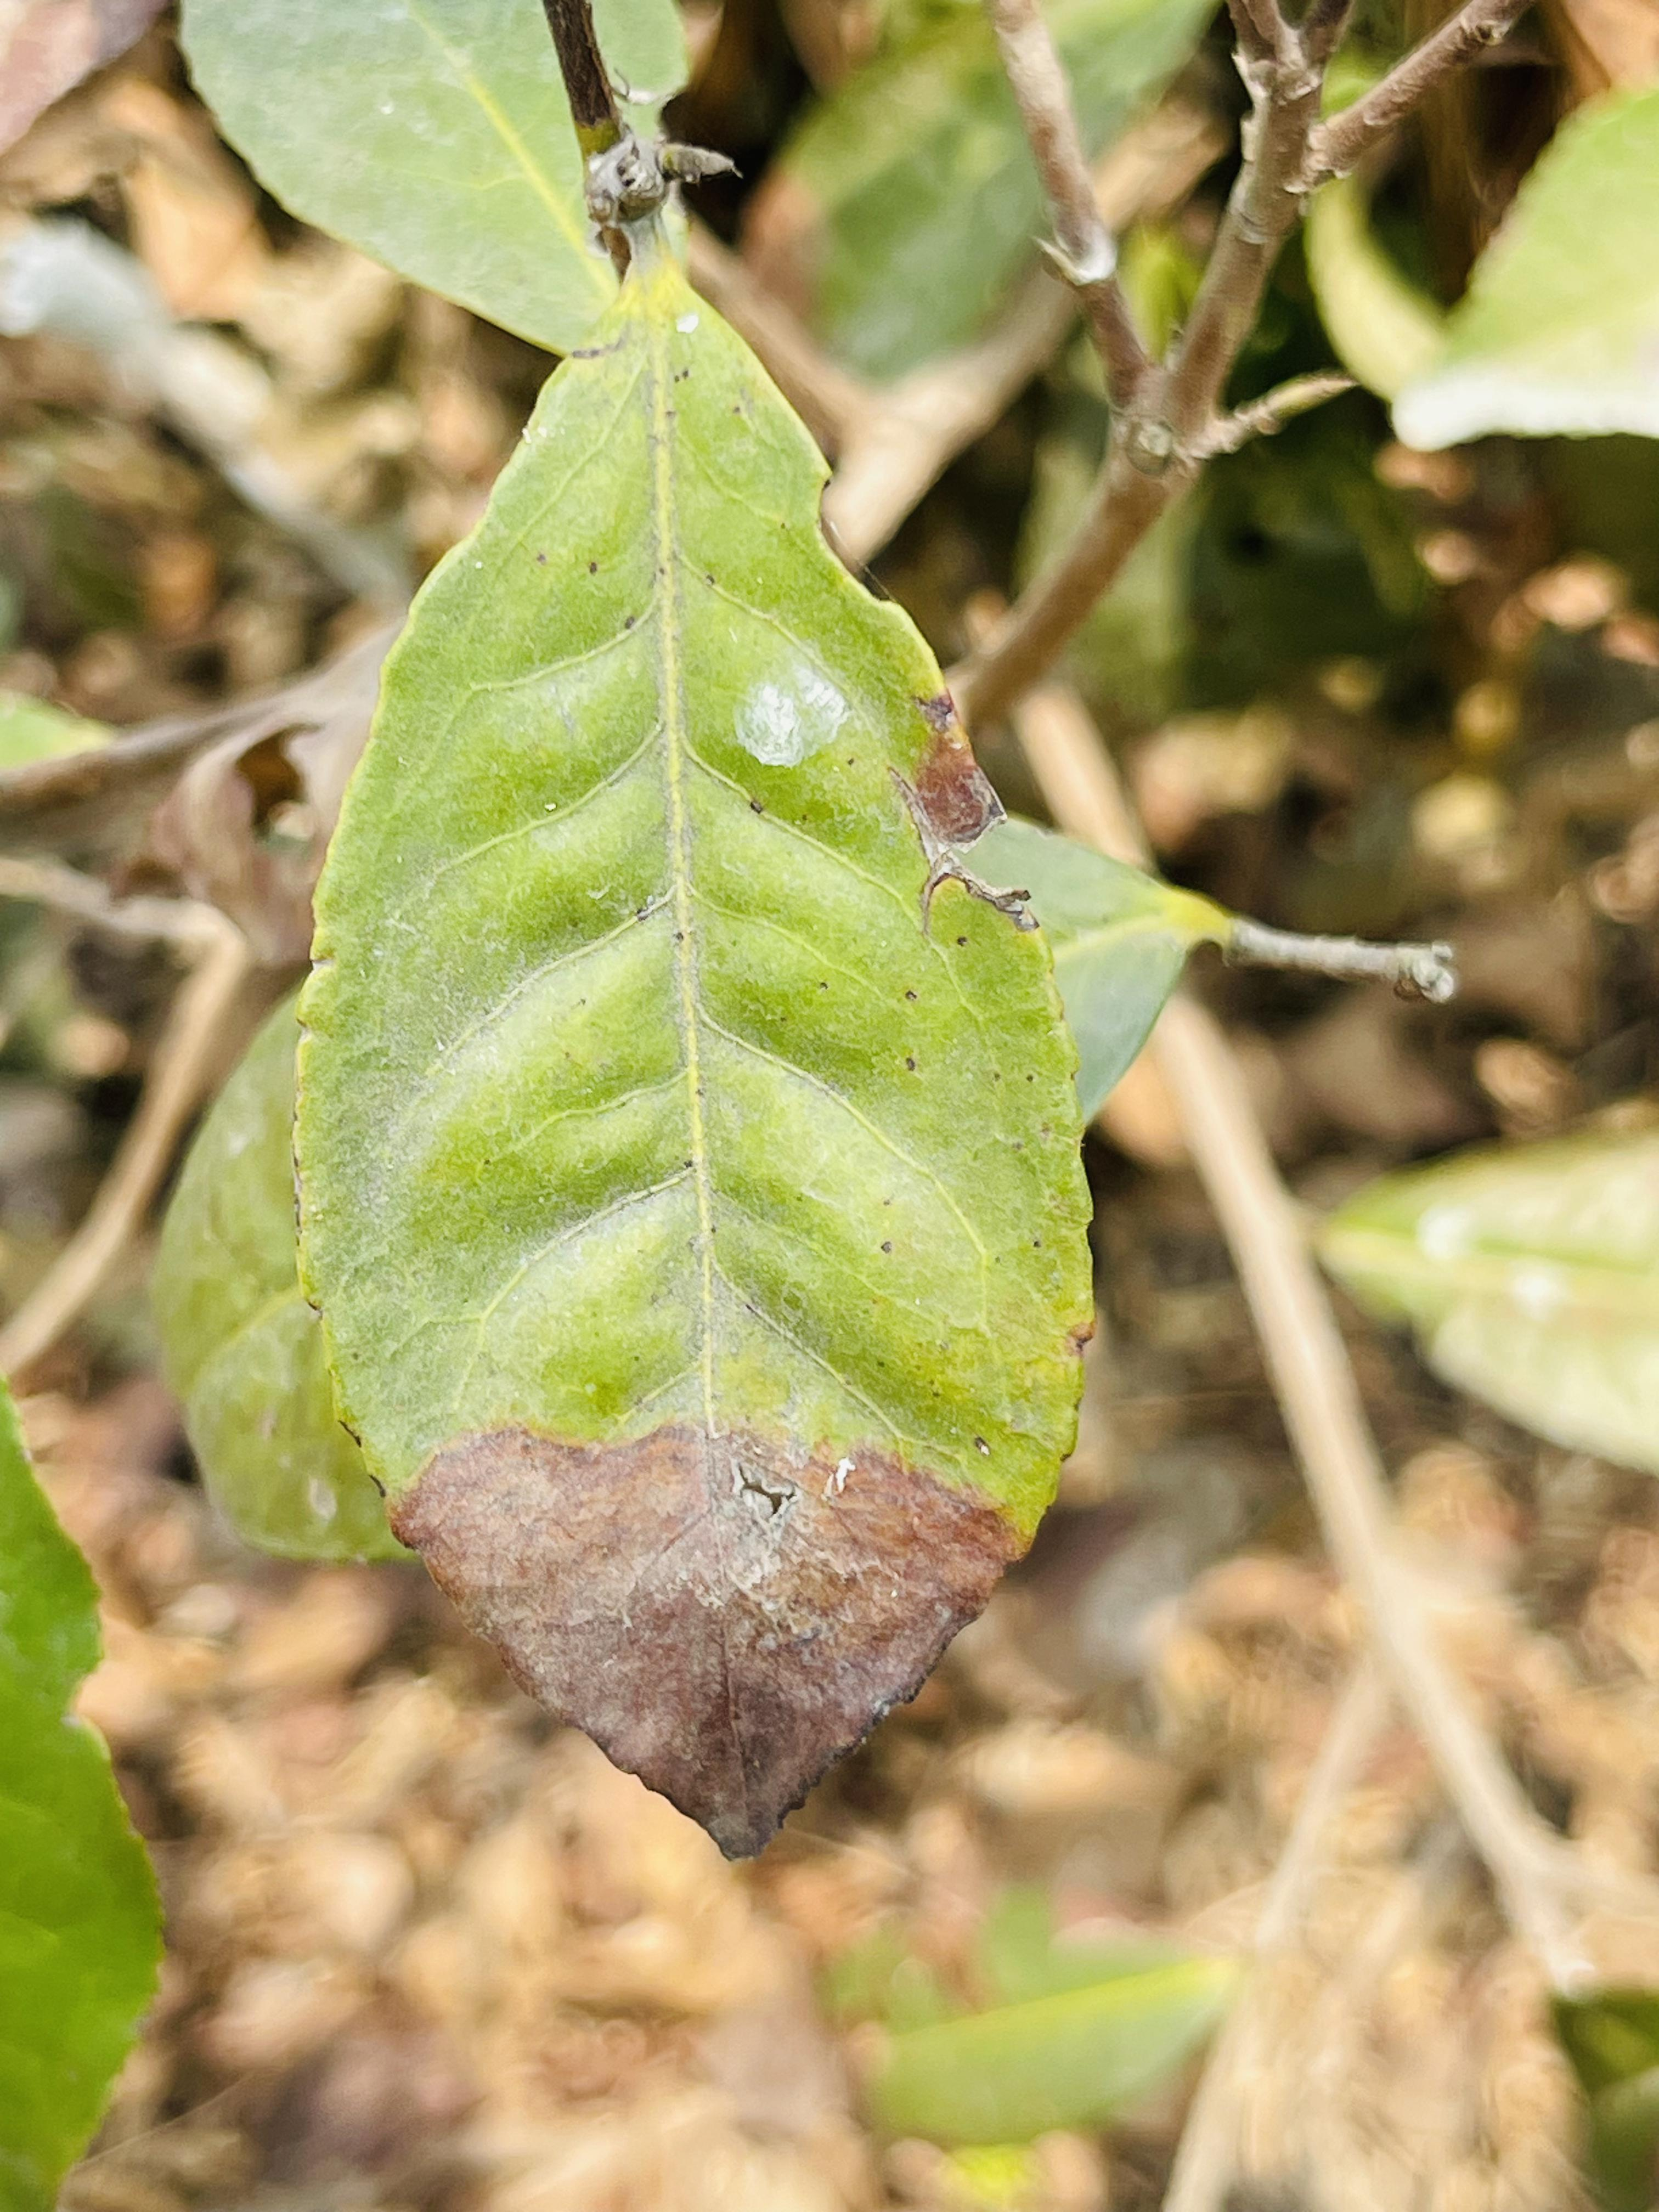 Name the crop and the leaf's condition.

tea, blight
